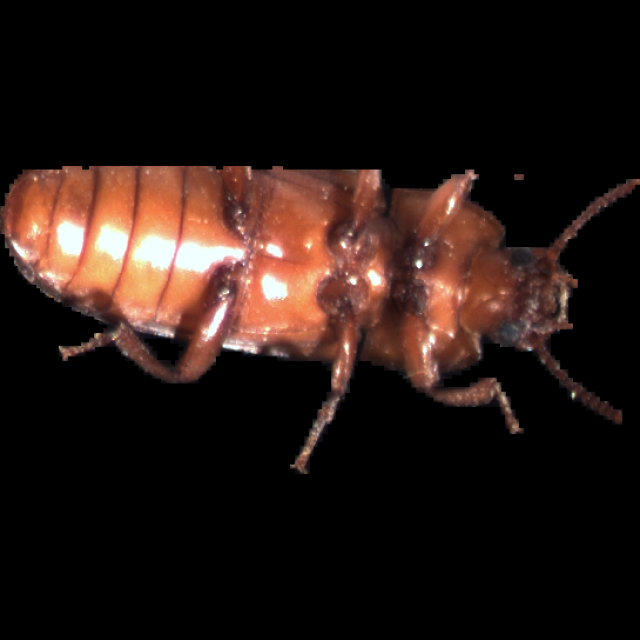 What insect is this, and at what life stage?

mealworm beetle
